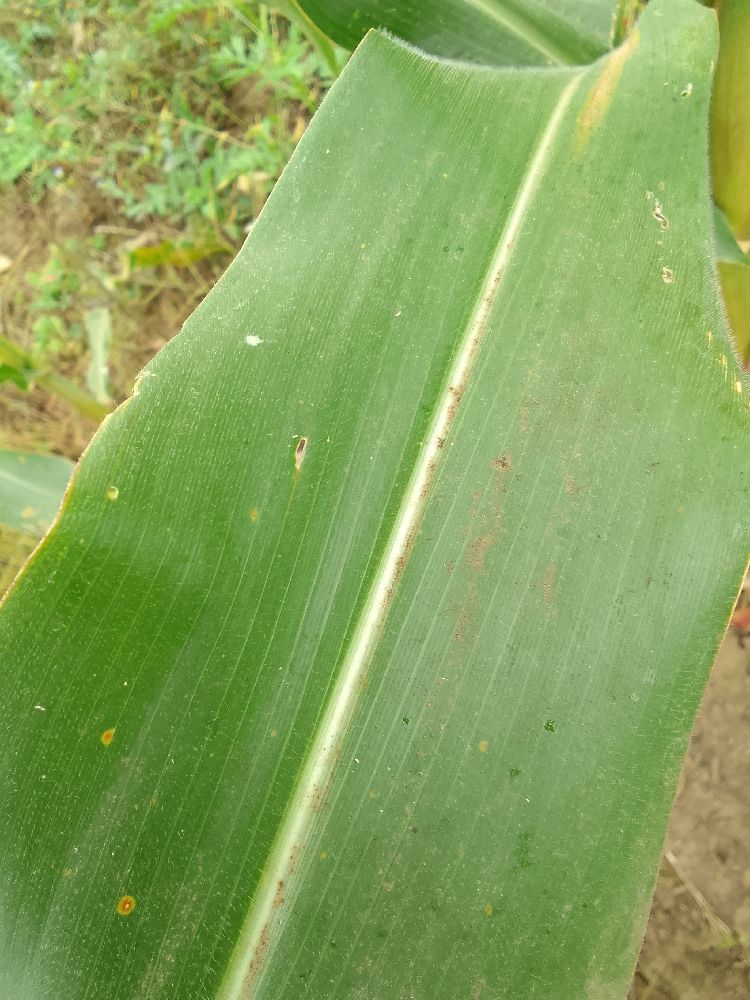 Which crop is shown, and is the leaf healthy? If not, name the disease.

maize, healthy
